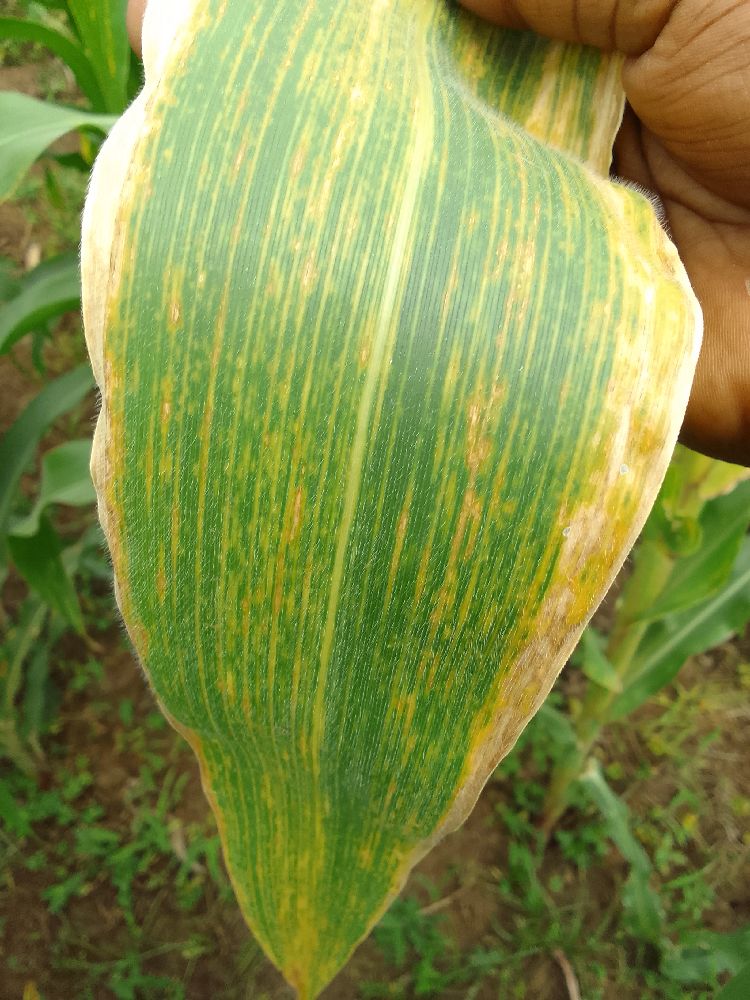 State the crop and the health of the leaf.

maize, maize lethal necrosis
